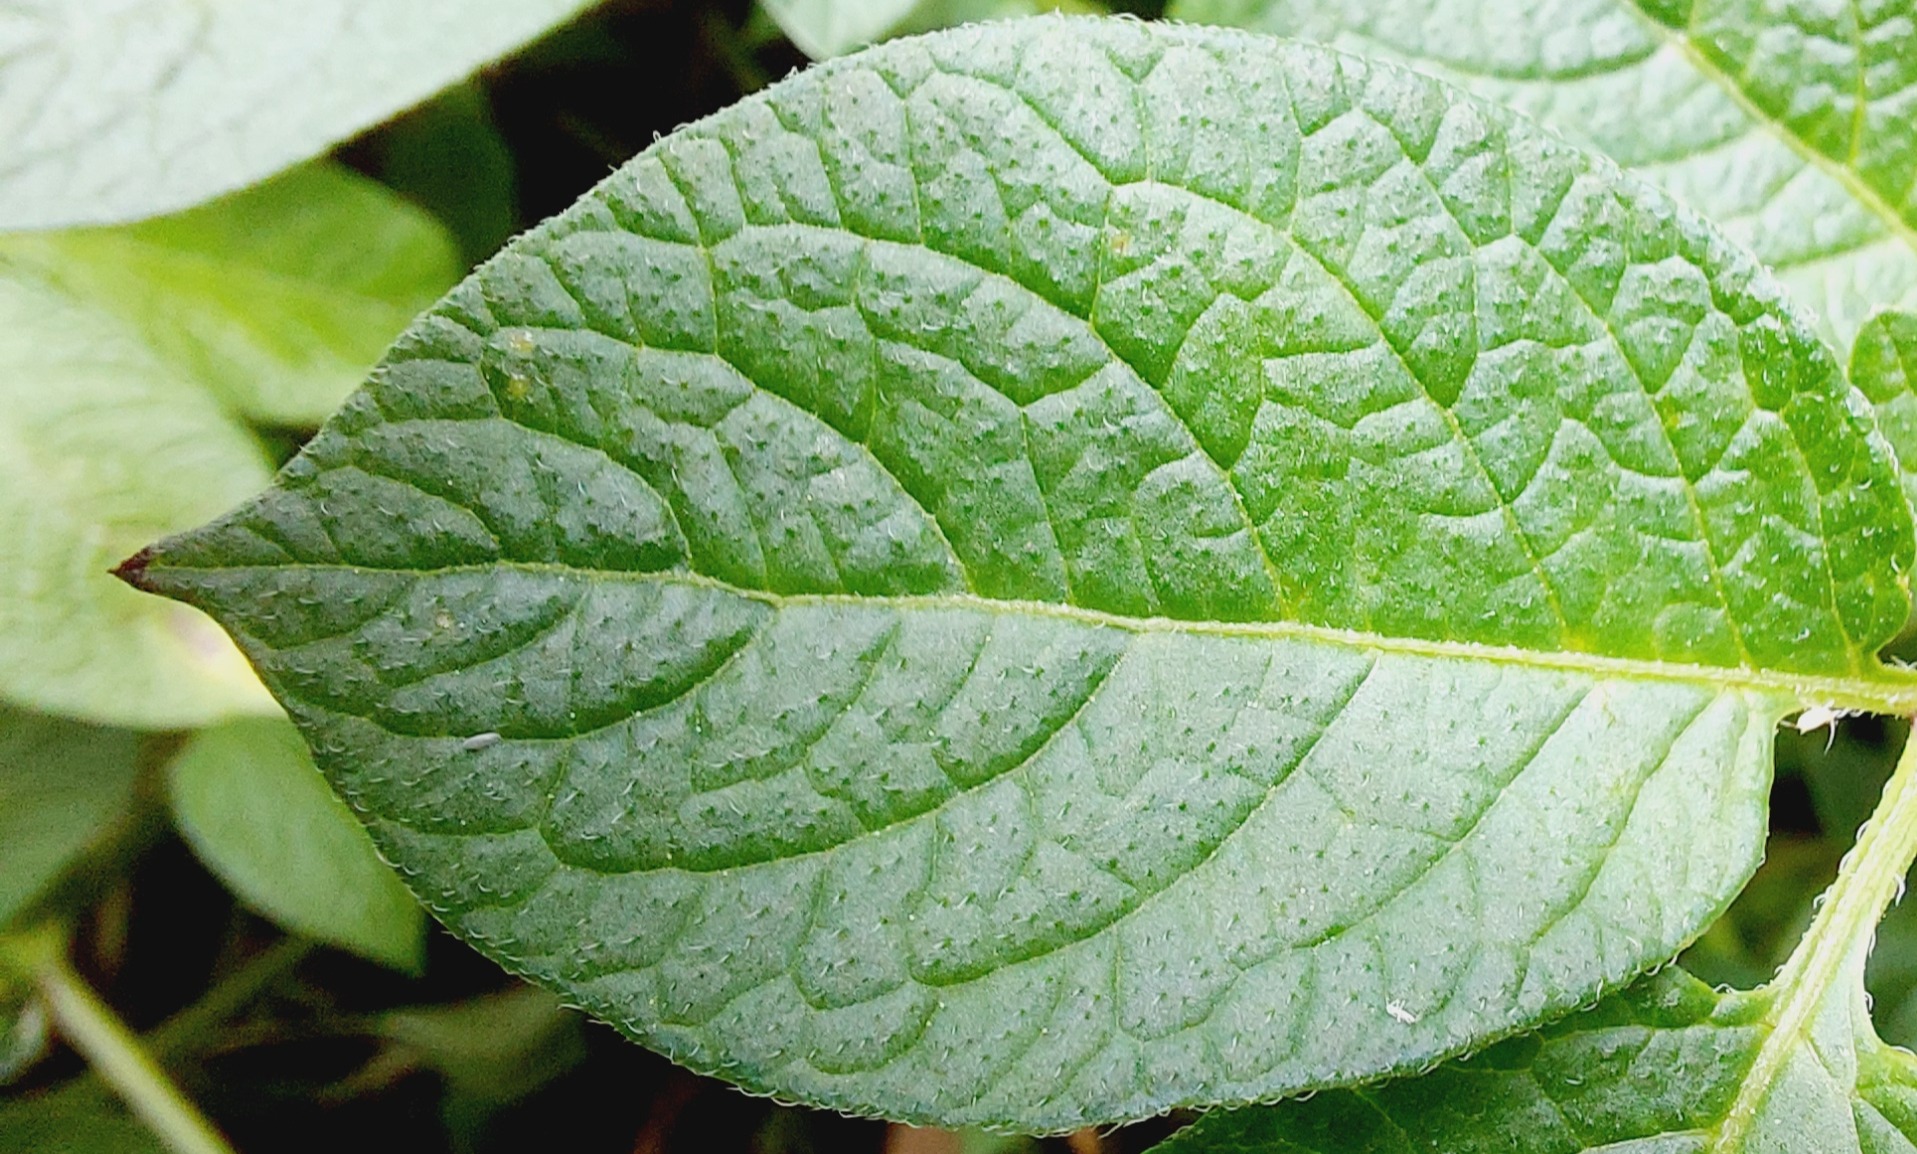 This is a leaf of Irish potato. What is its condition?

healthy
